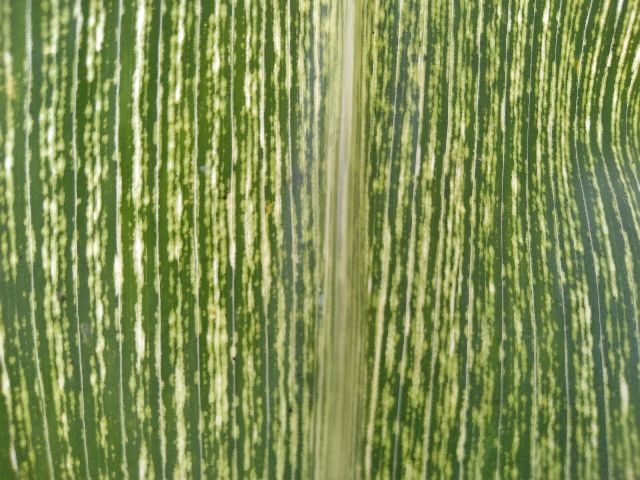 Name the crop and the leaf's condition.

maize, maize streak virus
